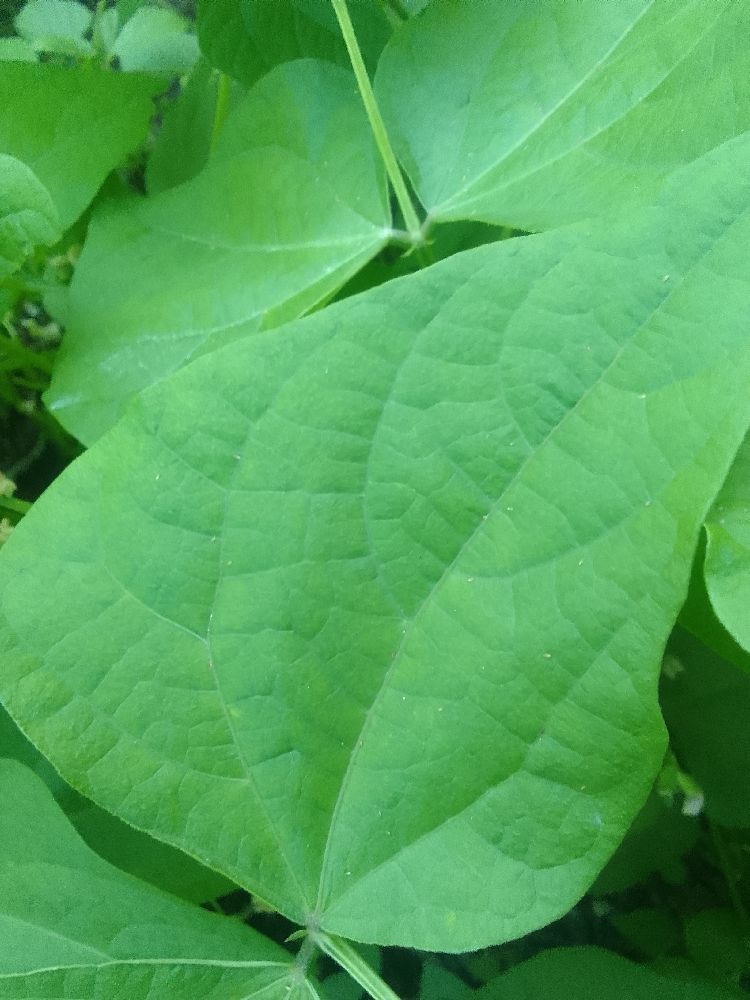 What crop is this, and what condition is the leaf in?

common bean, healthy
